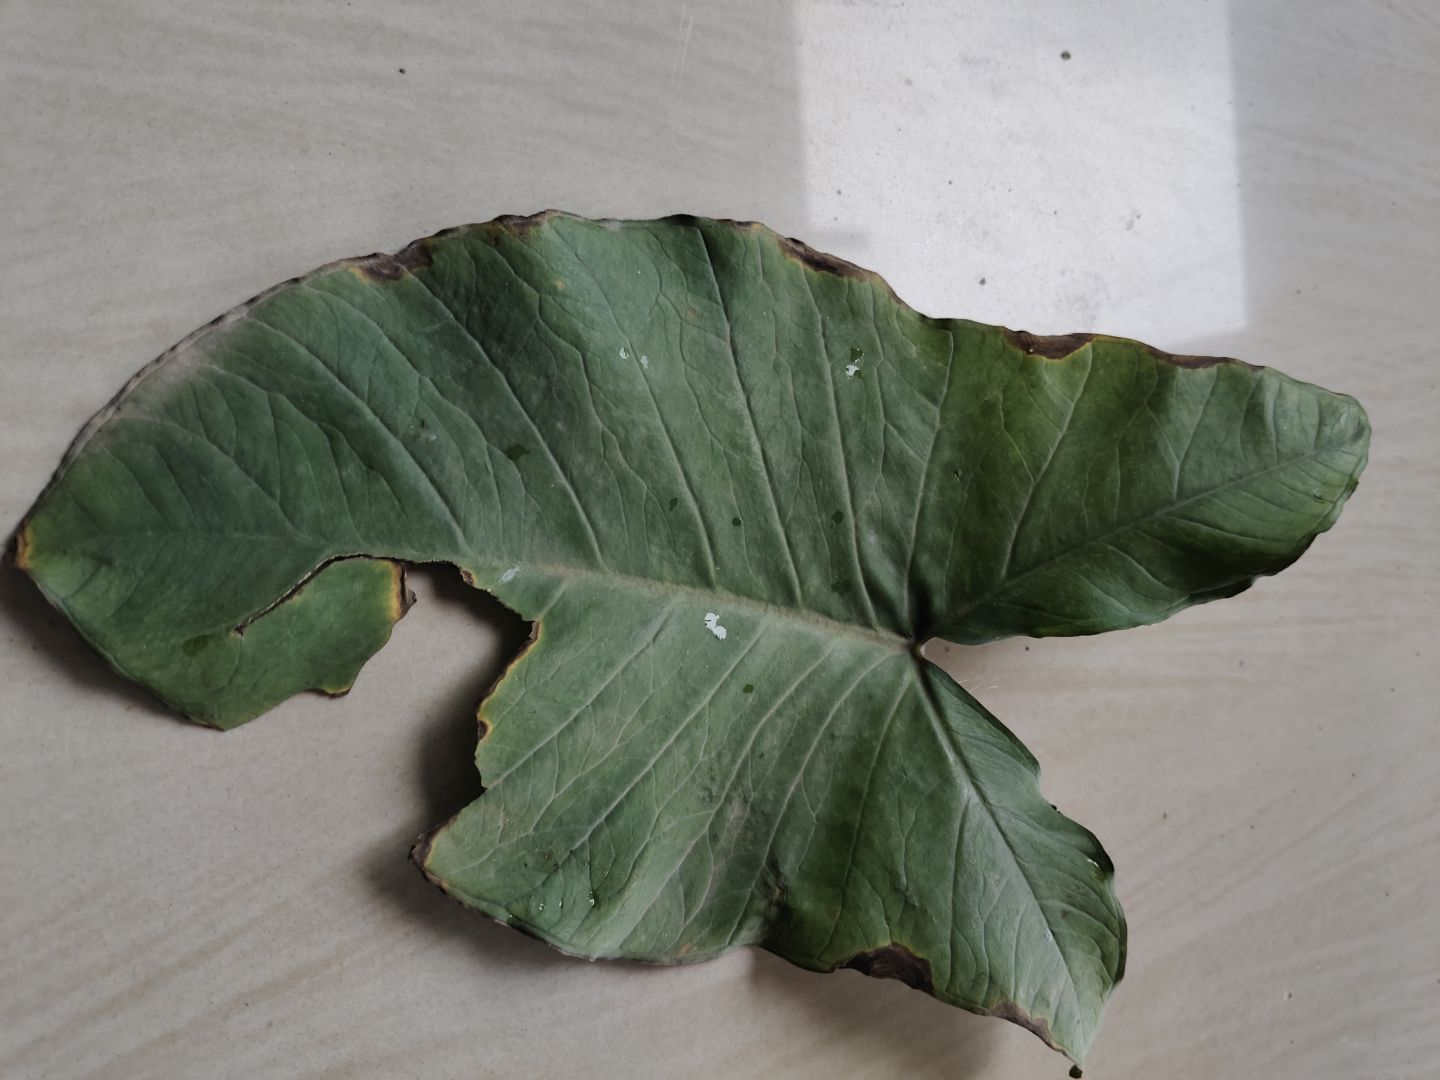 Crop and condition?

taro, leaf blight
